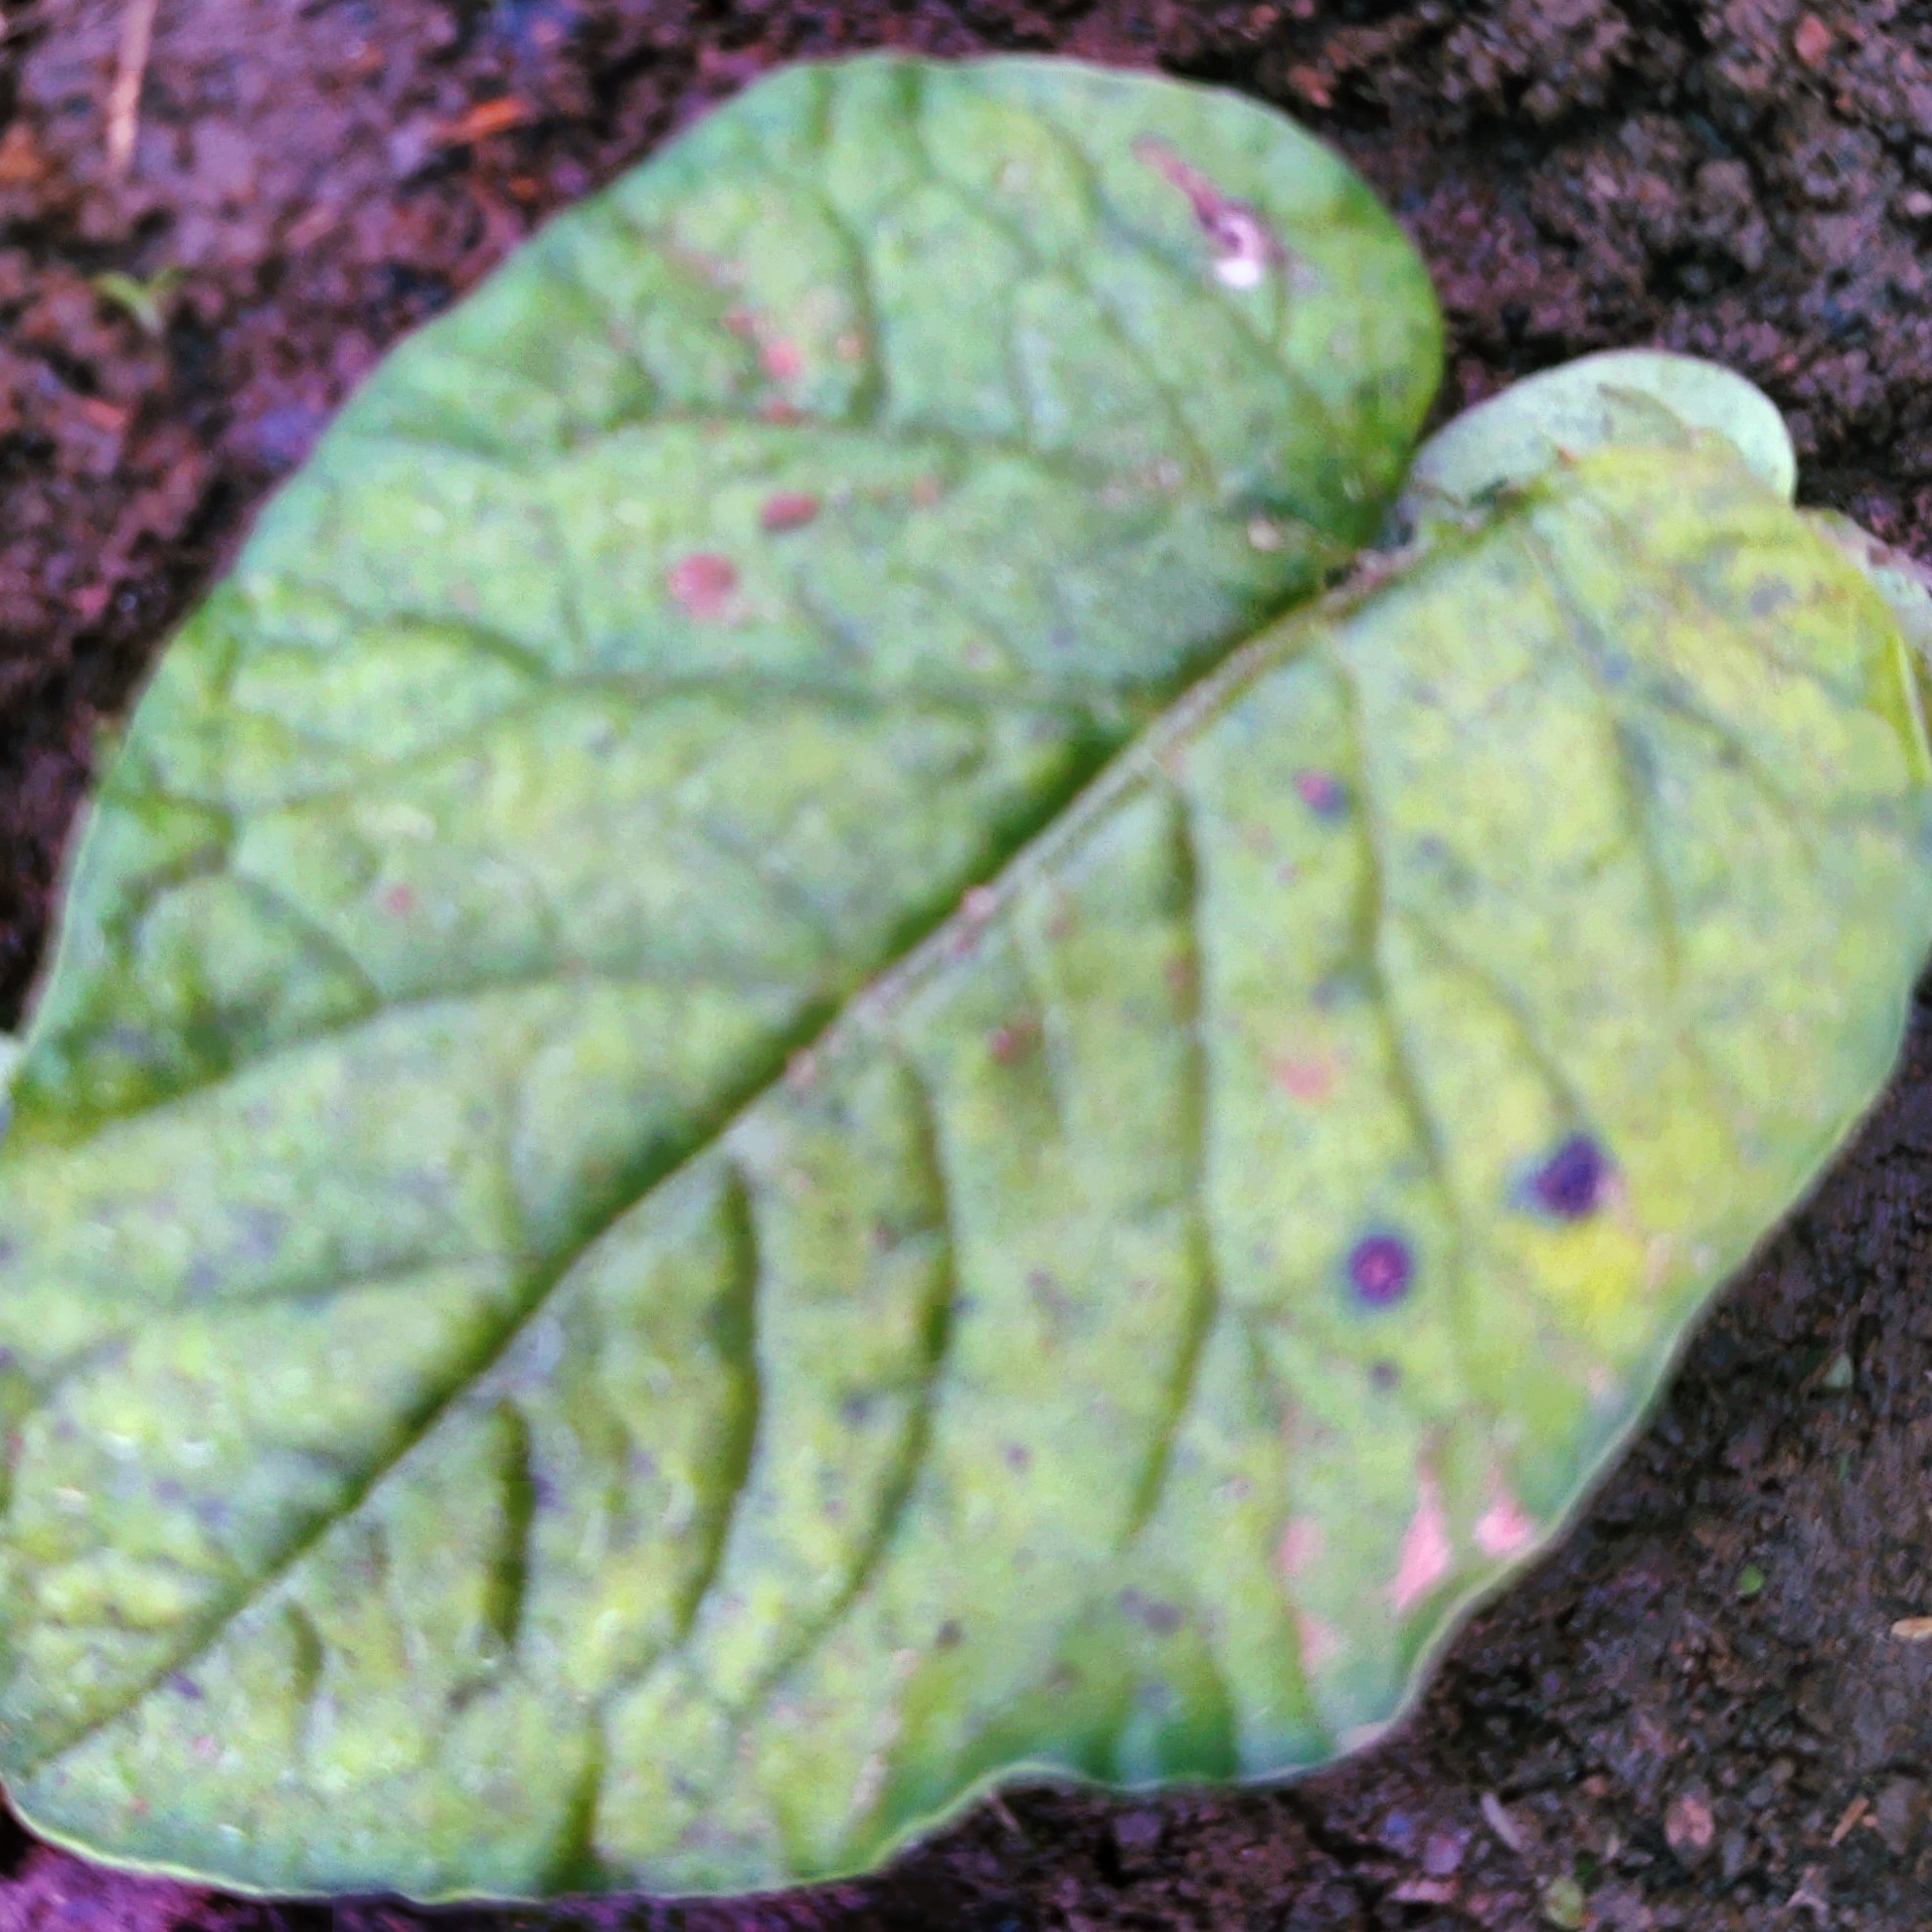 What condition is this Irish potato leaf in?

late blight
